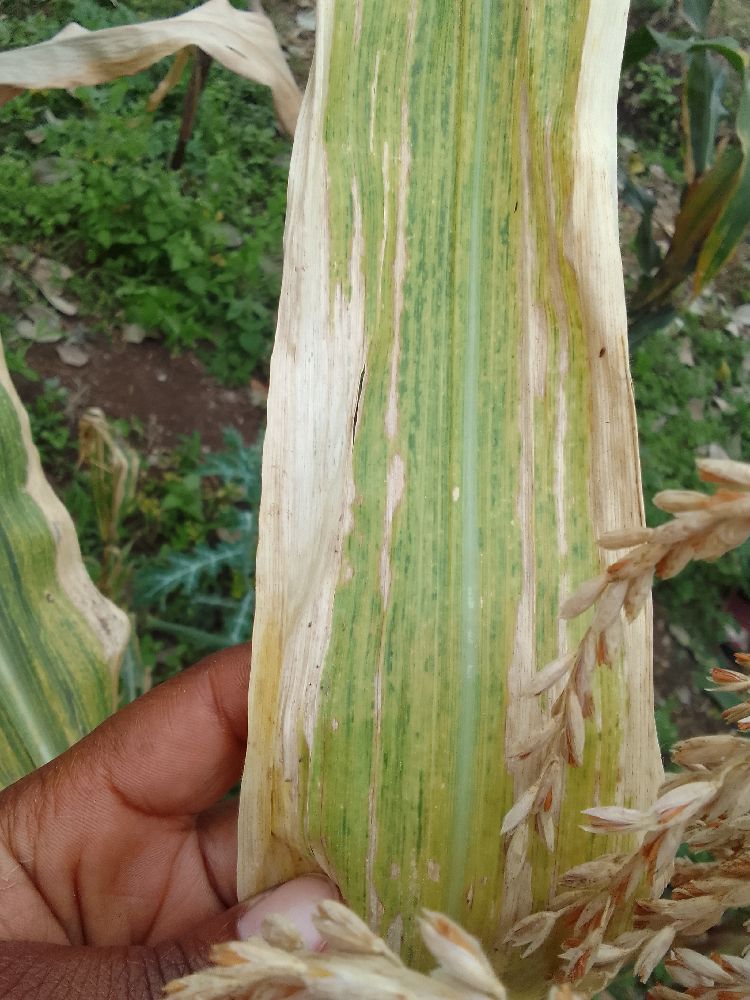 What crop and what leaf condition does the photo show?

maize, maize lethal necrosis
